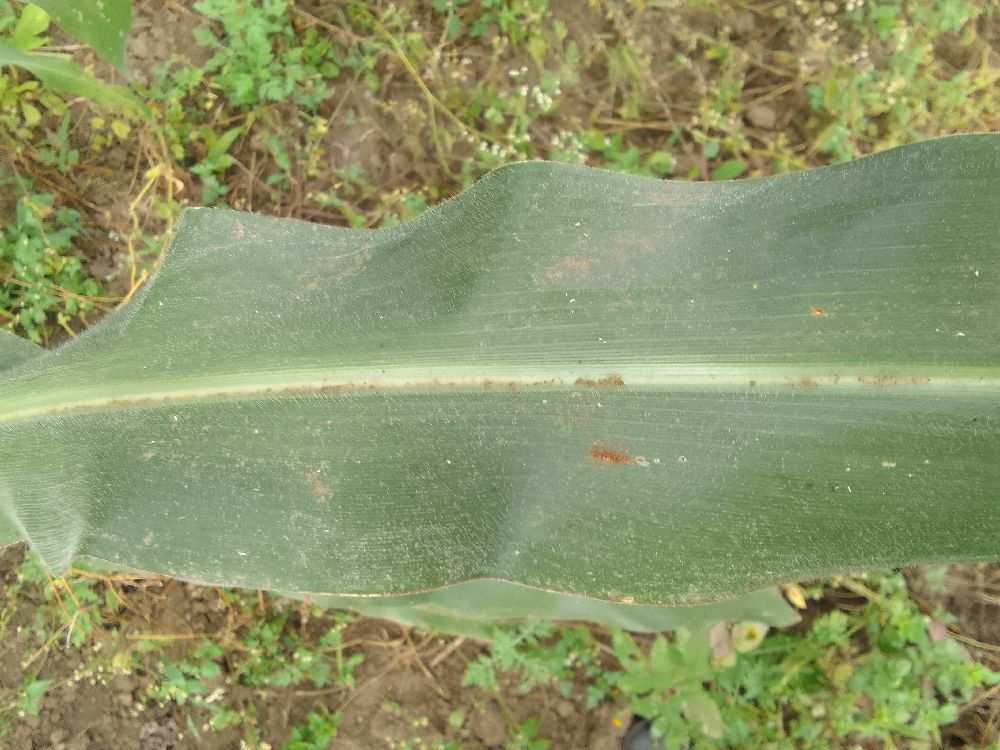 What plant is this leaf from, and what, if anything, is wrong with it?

maize, healthy
